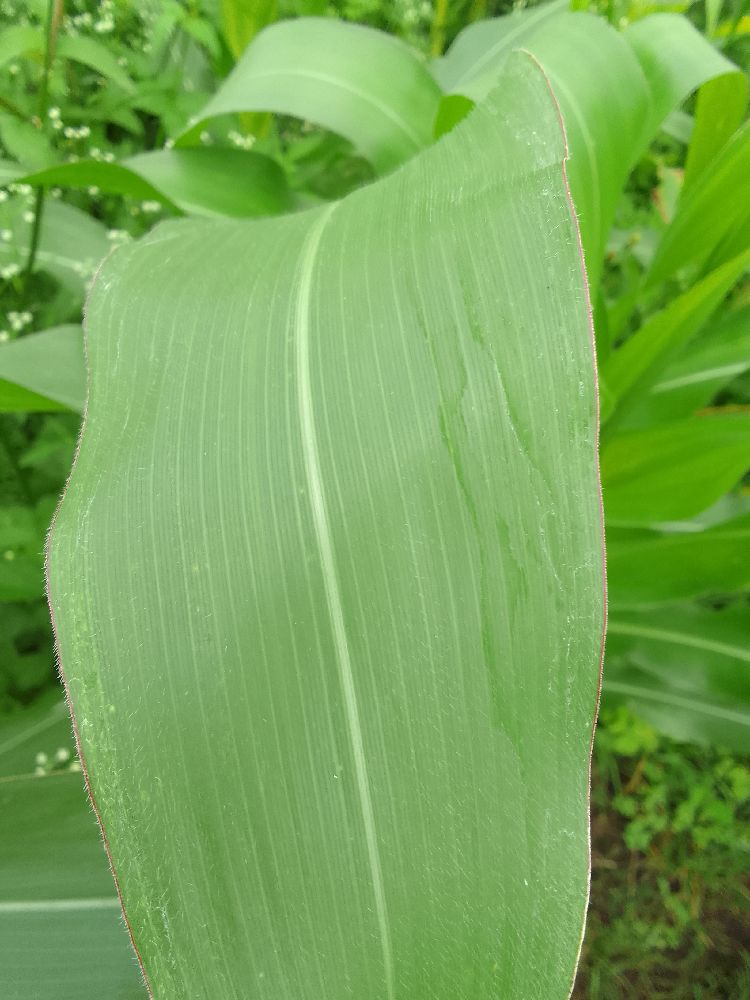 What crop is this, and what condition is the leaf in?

maize, healthy
